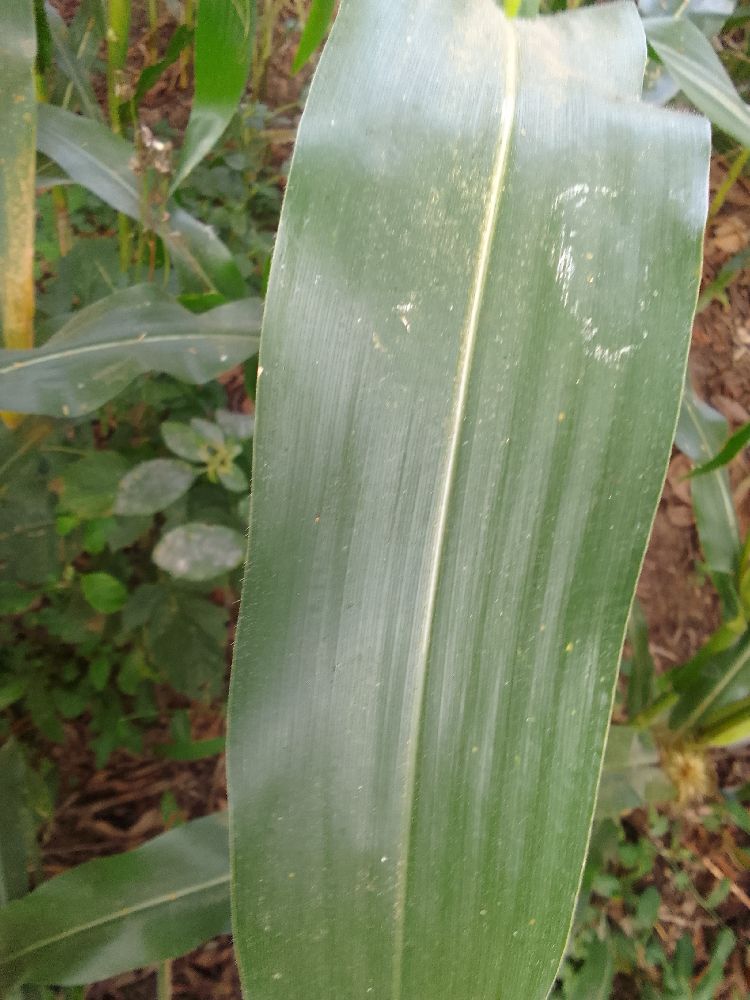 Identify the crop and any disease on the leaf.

maize, healthy
